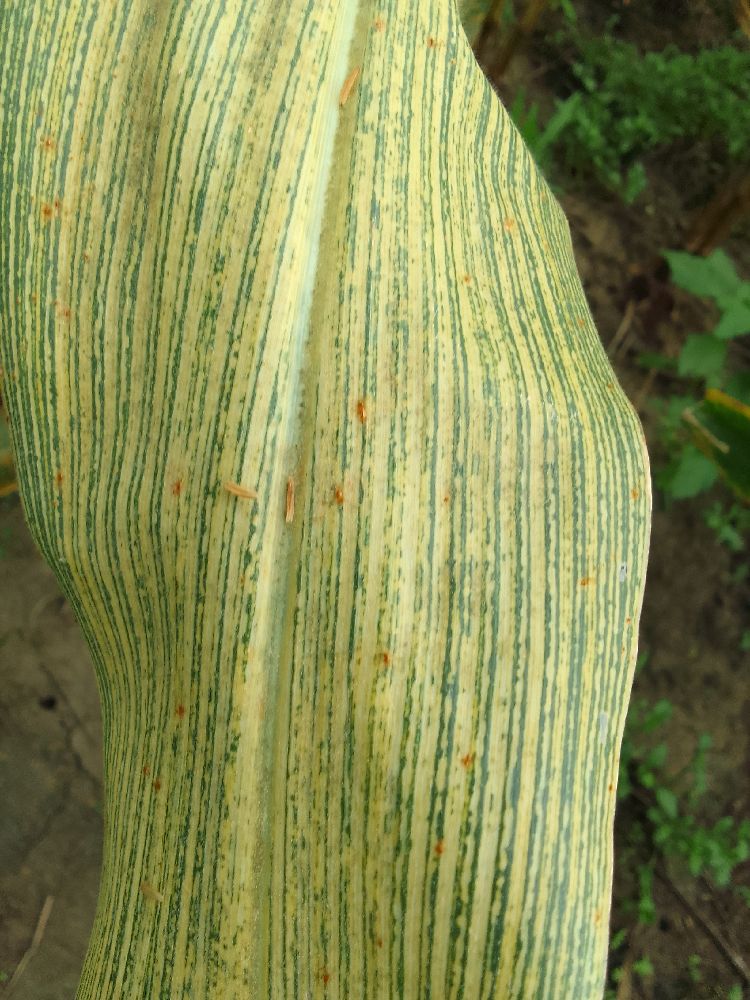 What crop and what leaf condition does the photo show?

maize, maize streak virus
